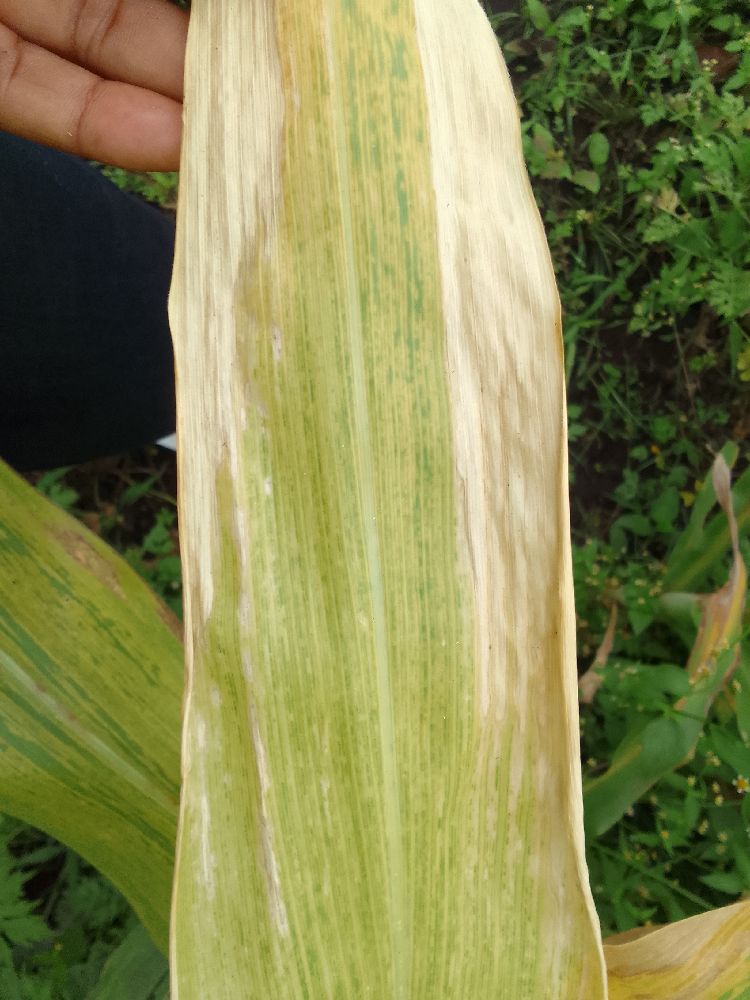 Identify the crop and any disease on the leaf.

maize, maize lethal necrosis
